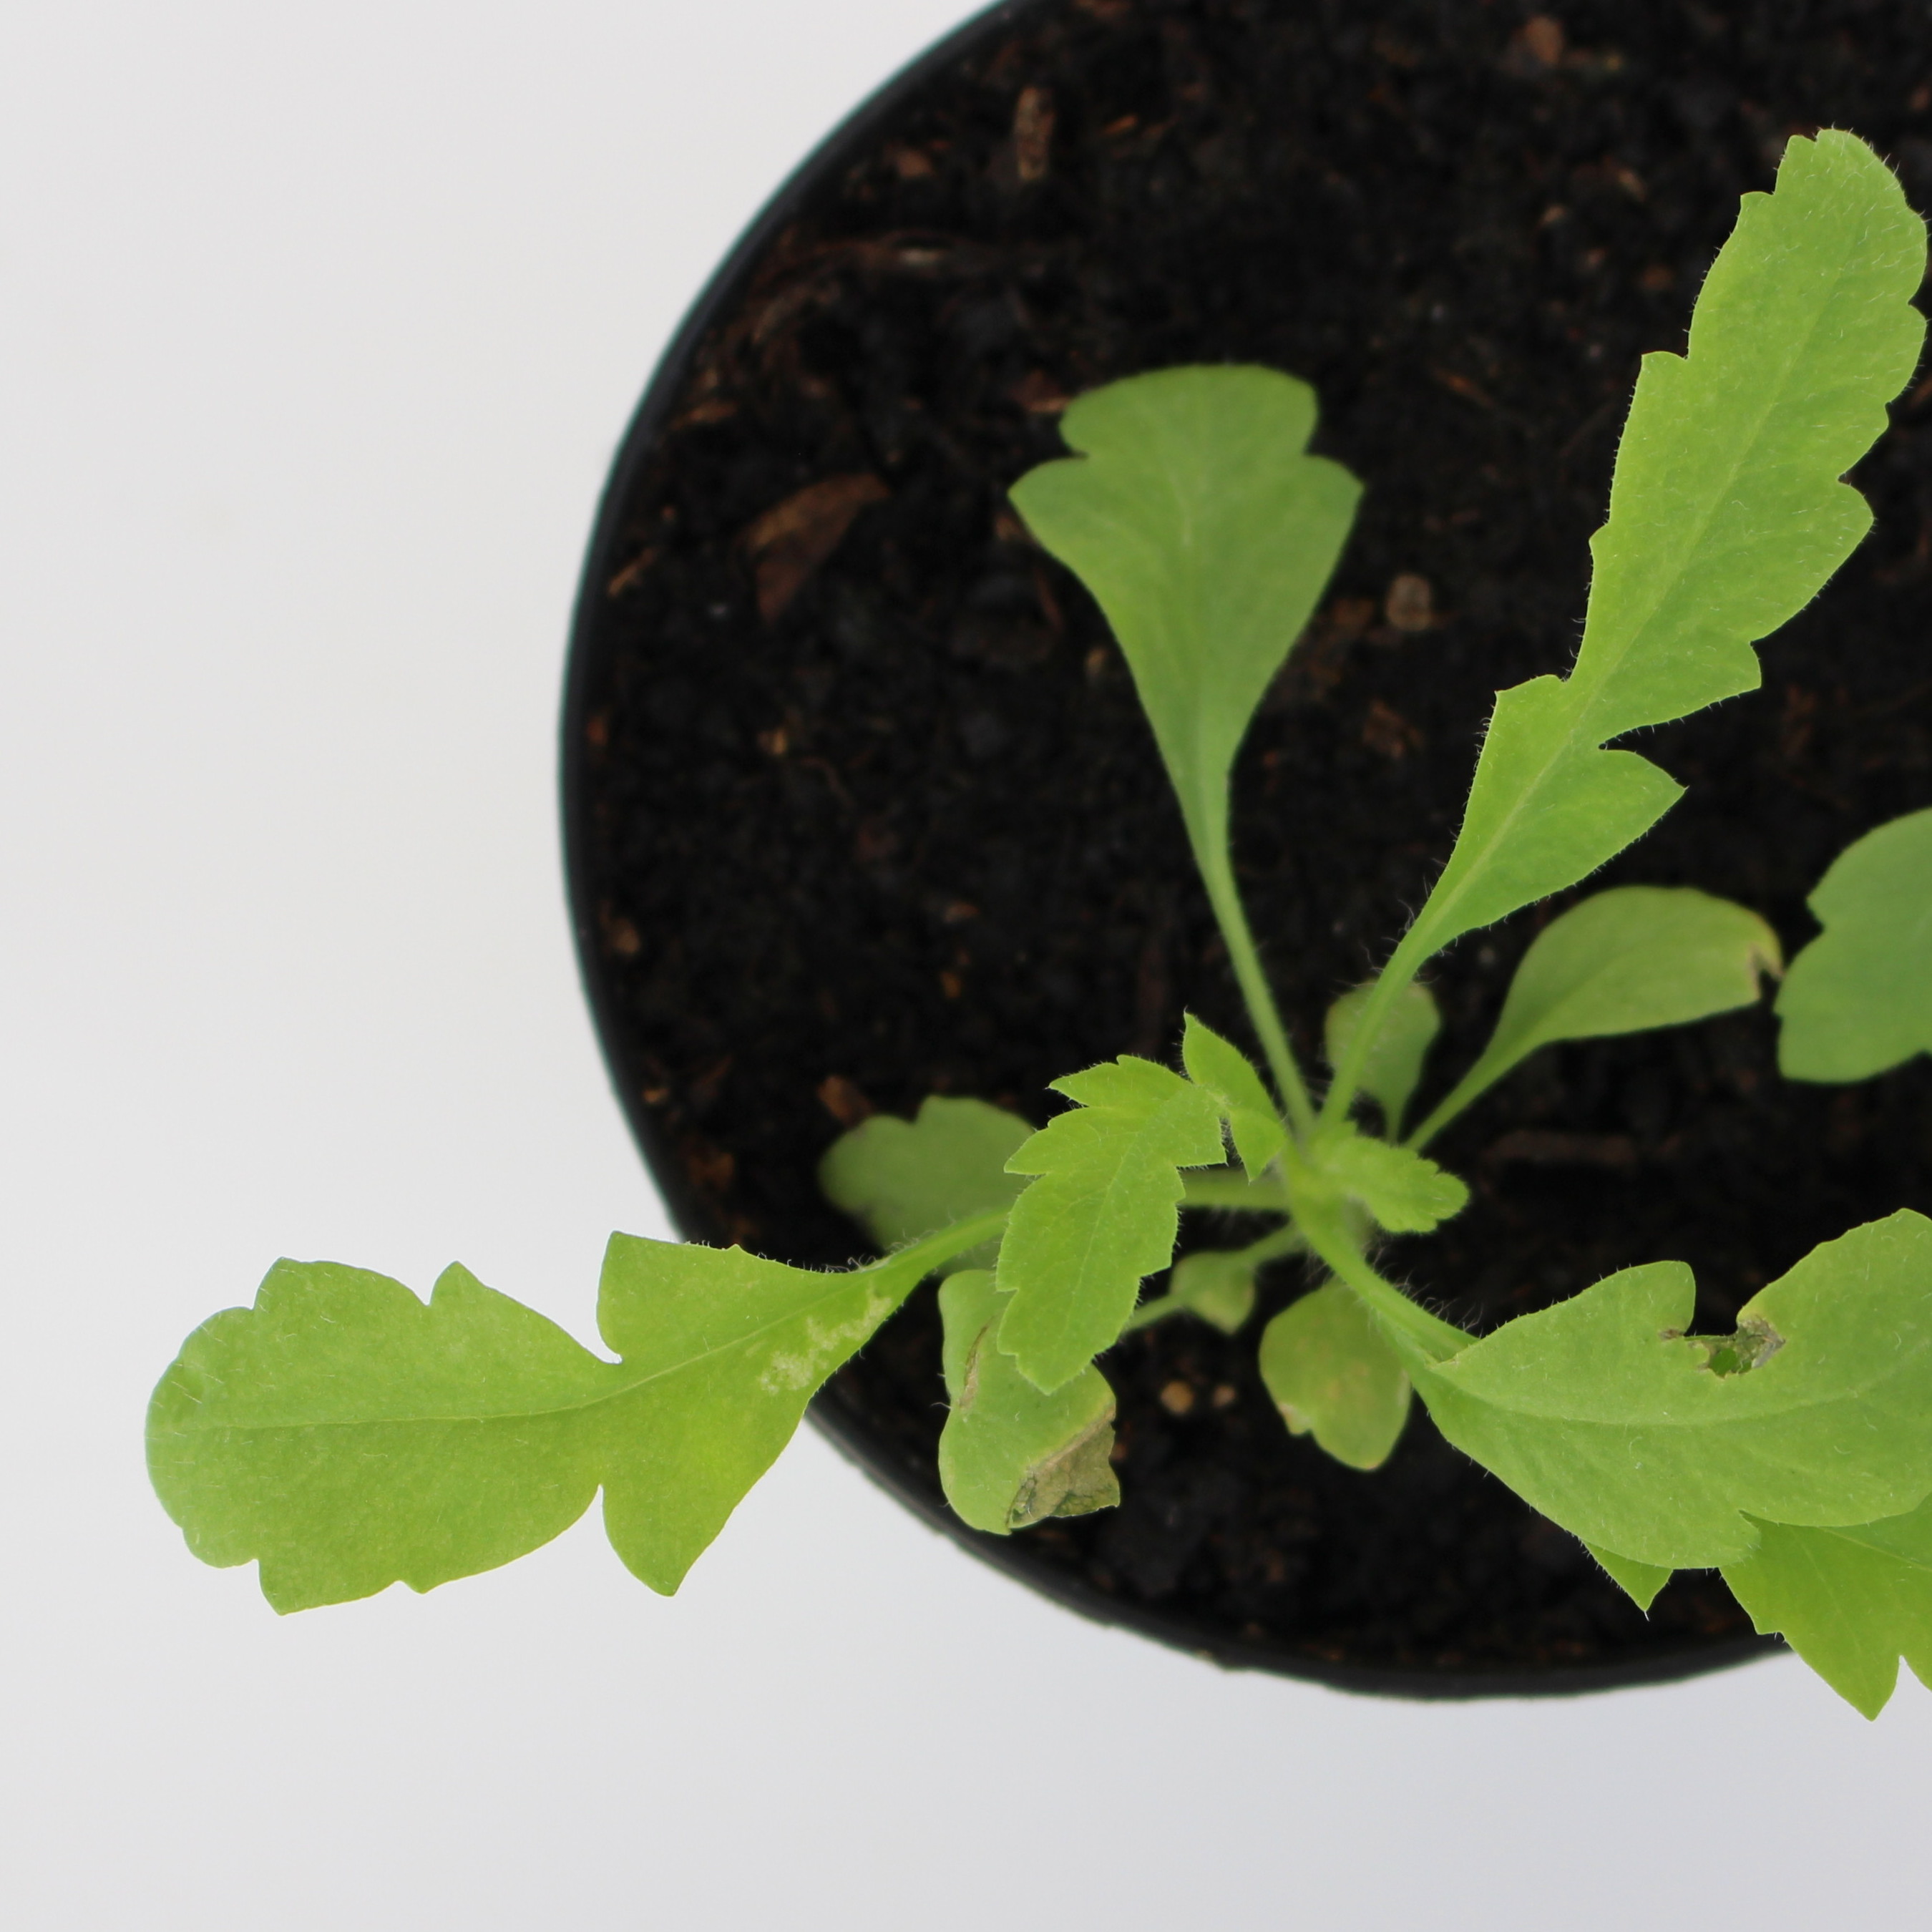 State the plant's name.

Papaver rhoeas
